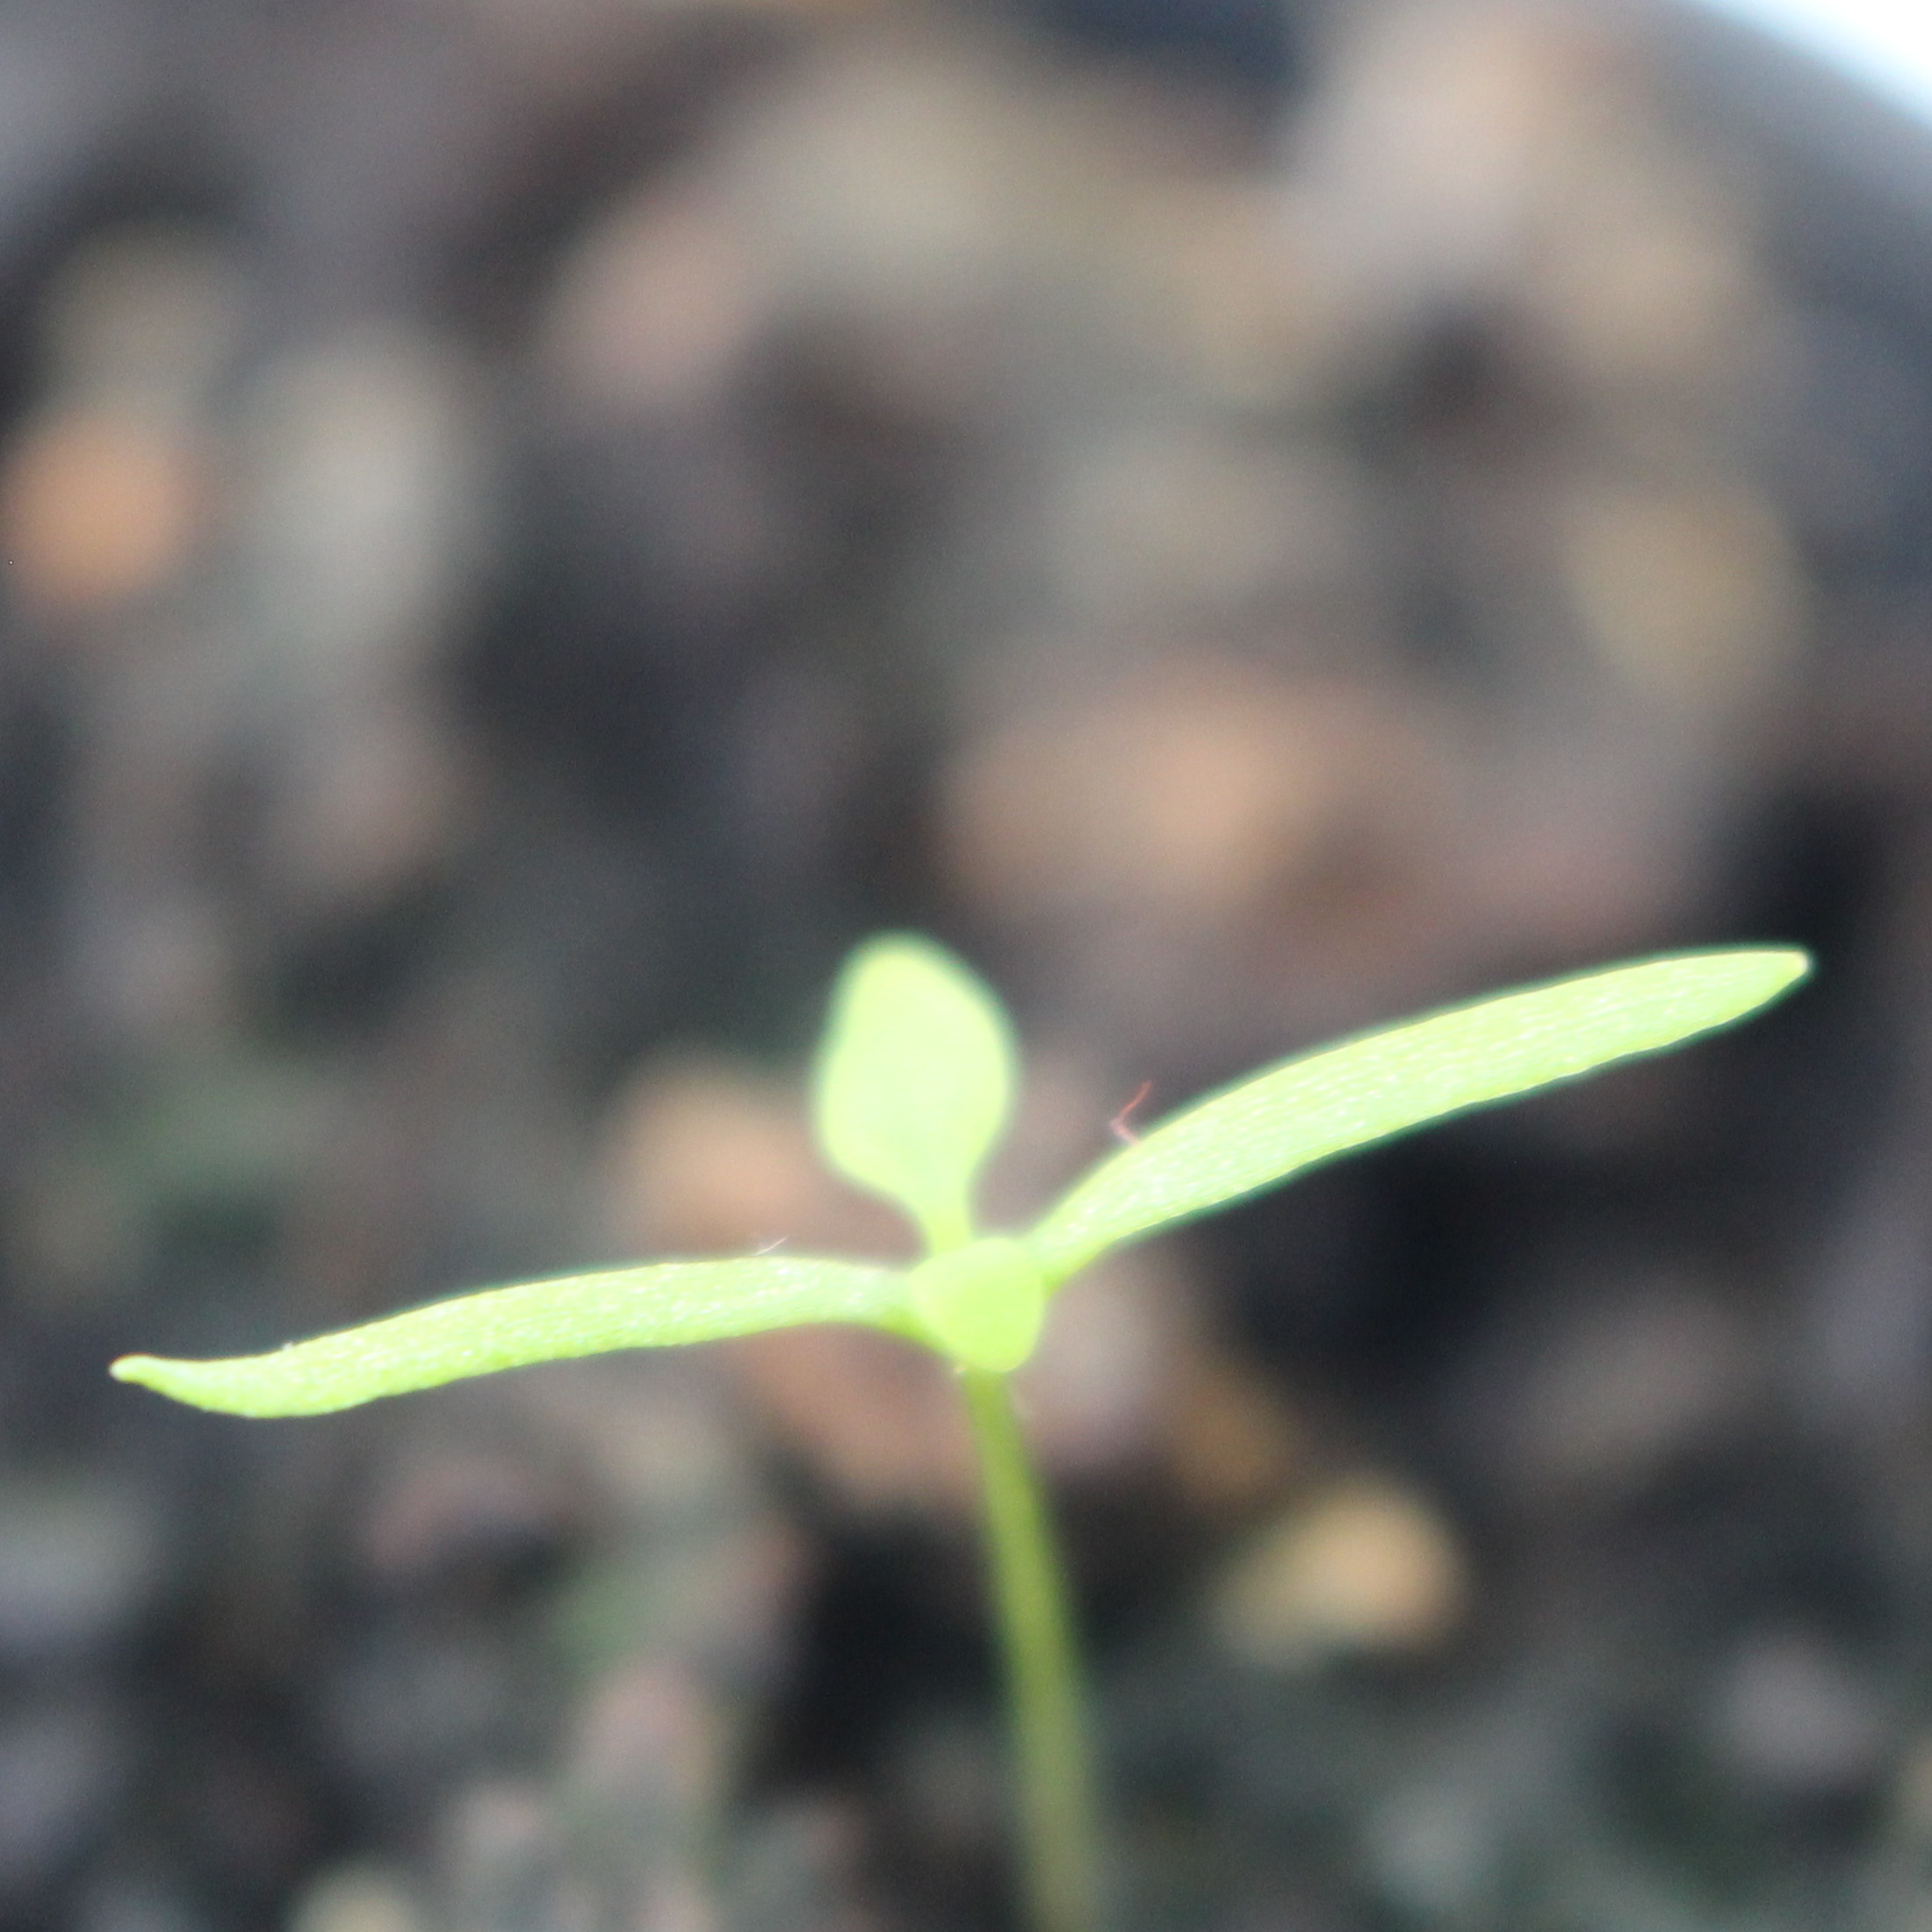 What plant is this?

Papaver rhoeas
